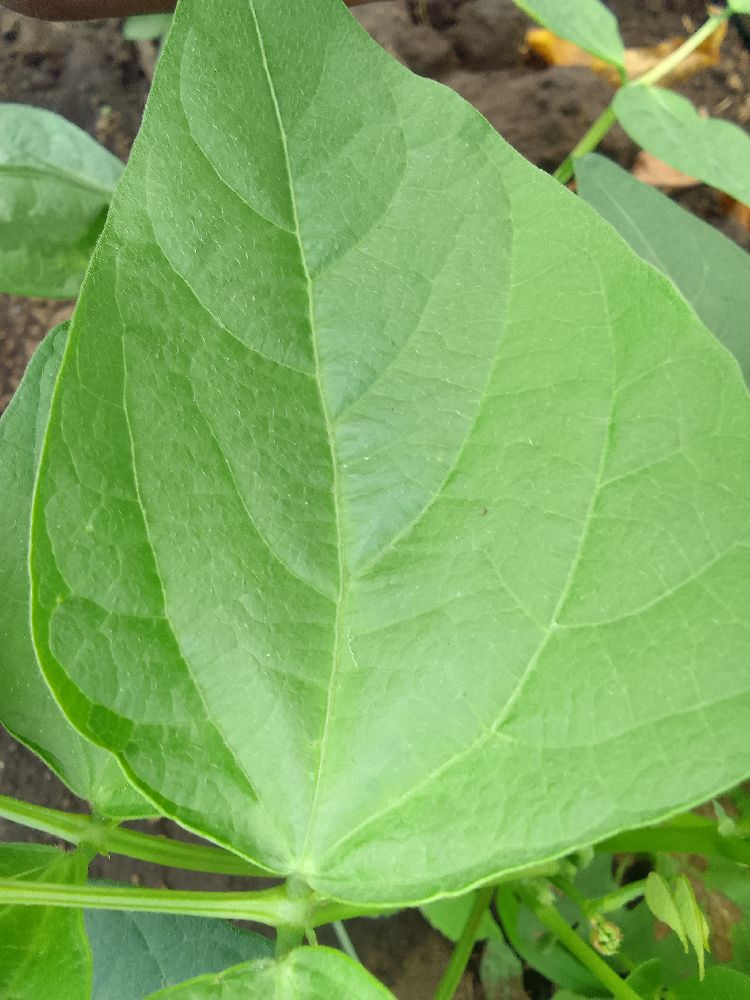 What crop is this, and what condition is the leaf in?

common bean, healthy
